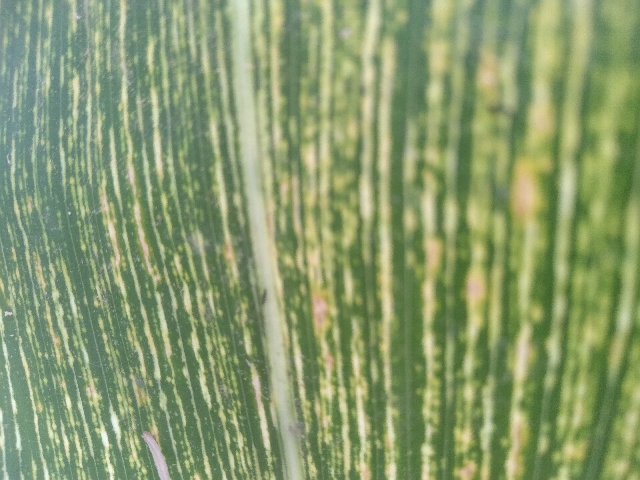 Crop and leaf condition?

maize, maize streak virus
